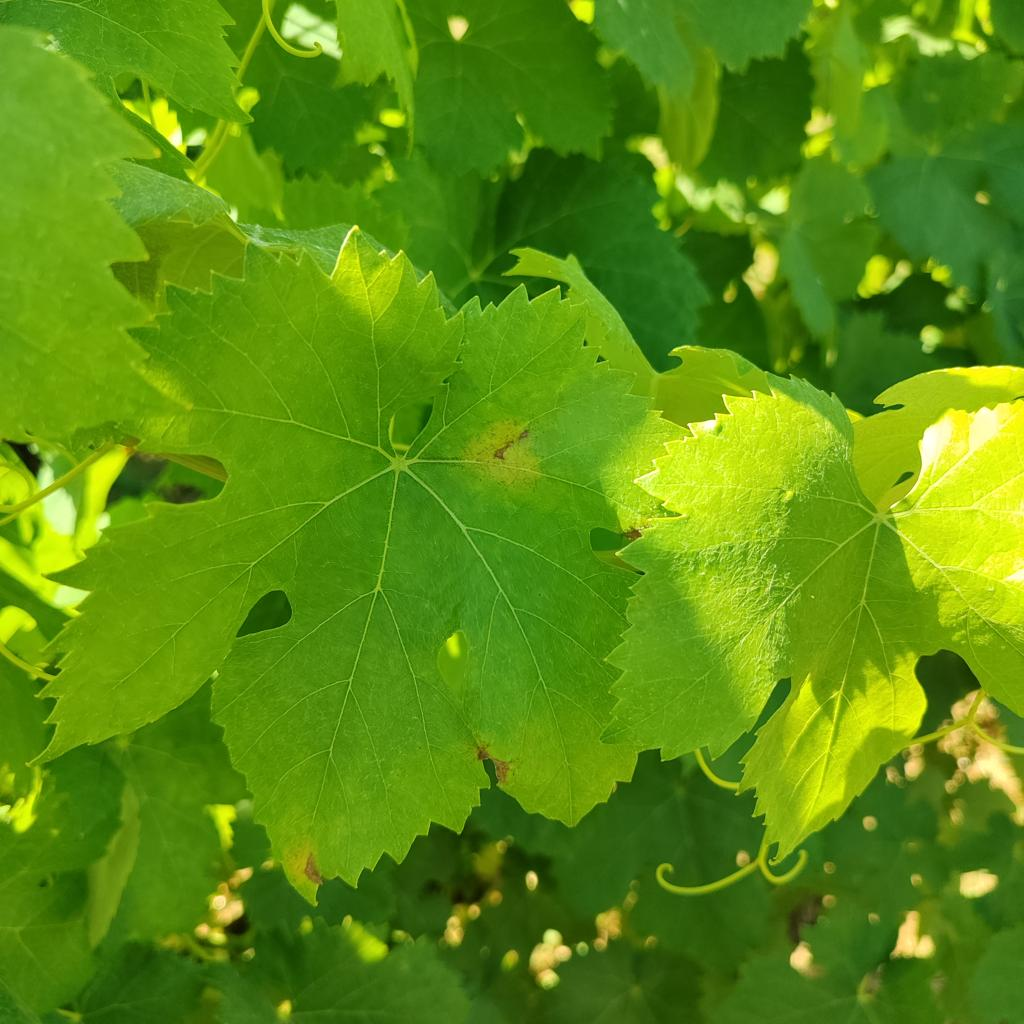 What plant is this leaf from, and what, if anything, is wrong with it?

grapevine, downy mildew
